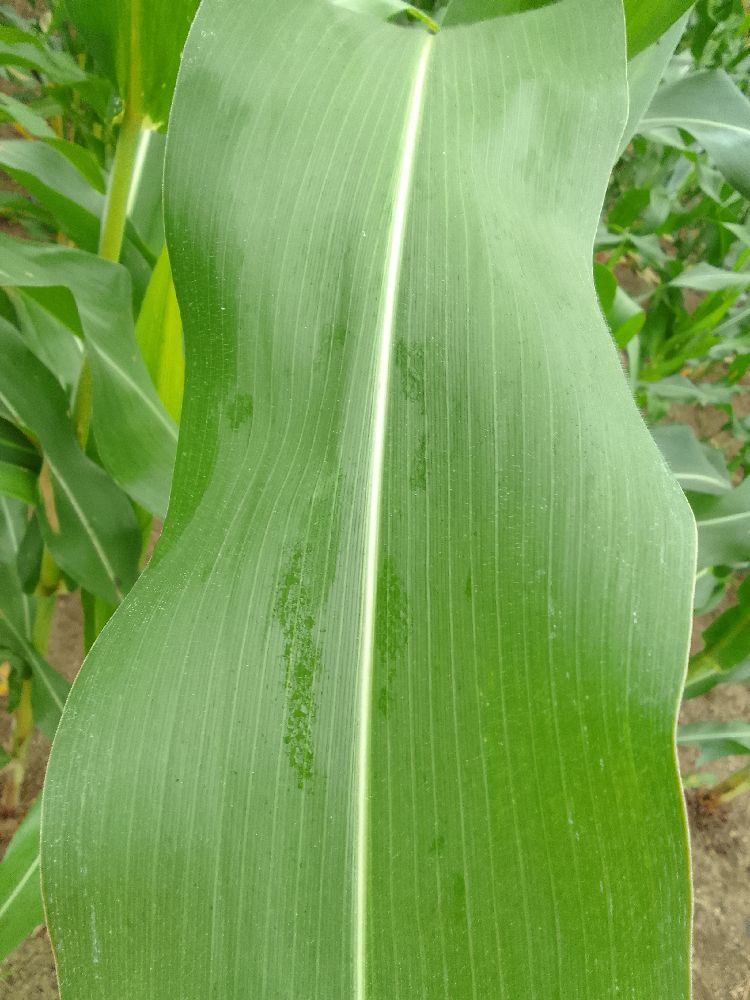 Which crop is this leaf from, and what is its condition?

maize, healthy
